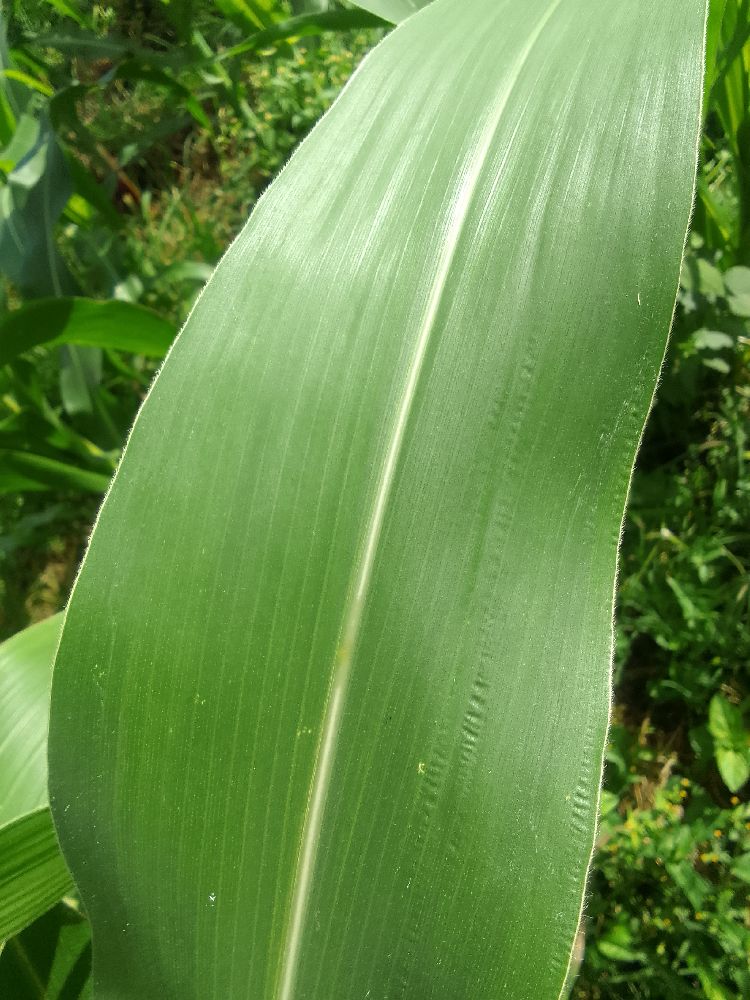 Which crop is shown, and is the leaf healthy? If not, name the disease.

maize, healthy
